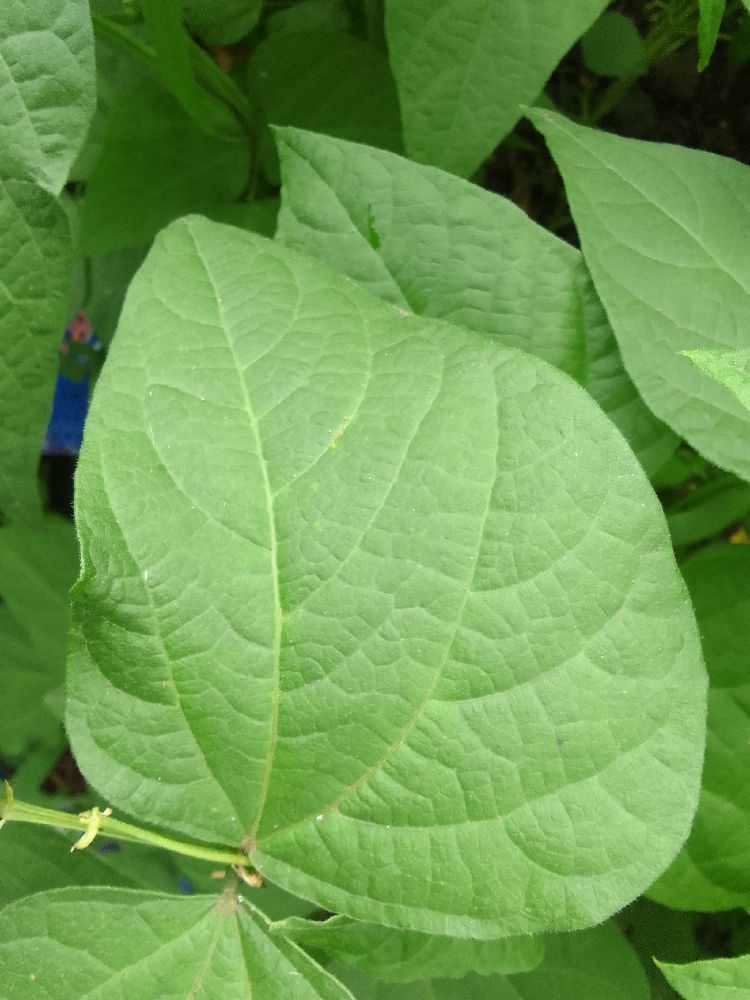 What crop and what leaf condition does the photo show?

common bean, healthy
